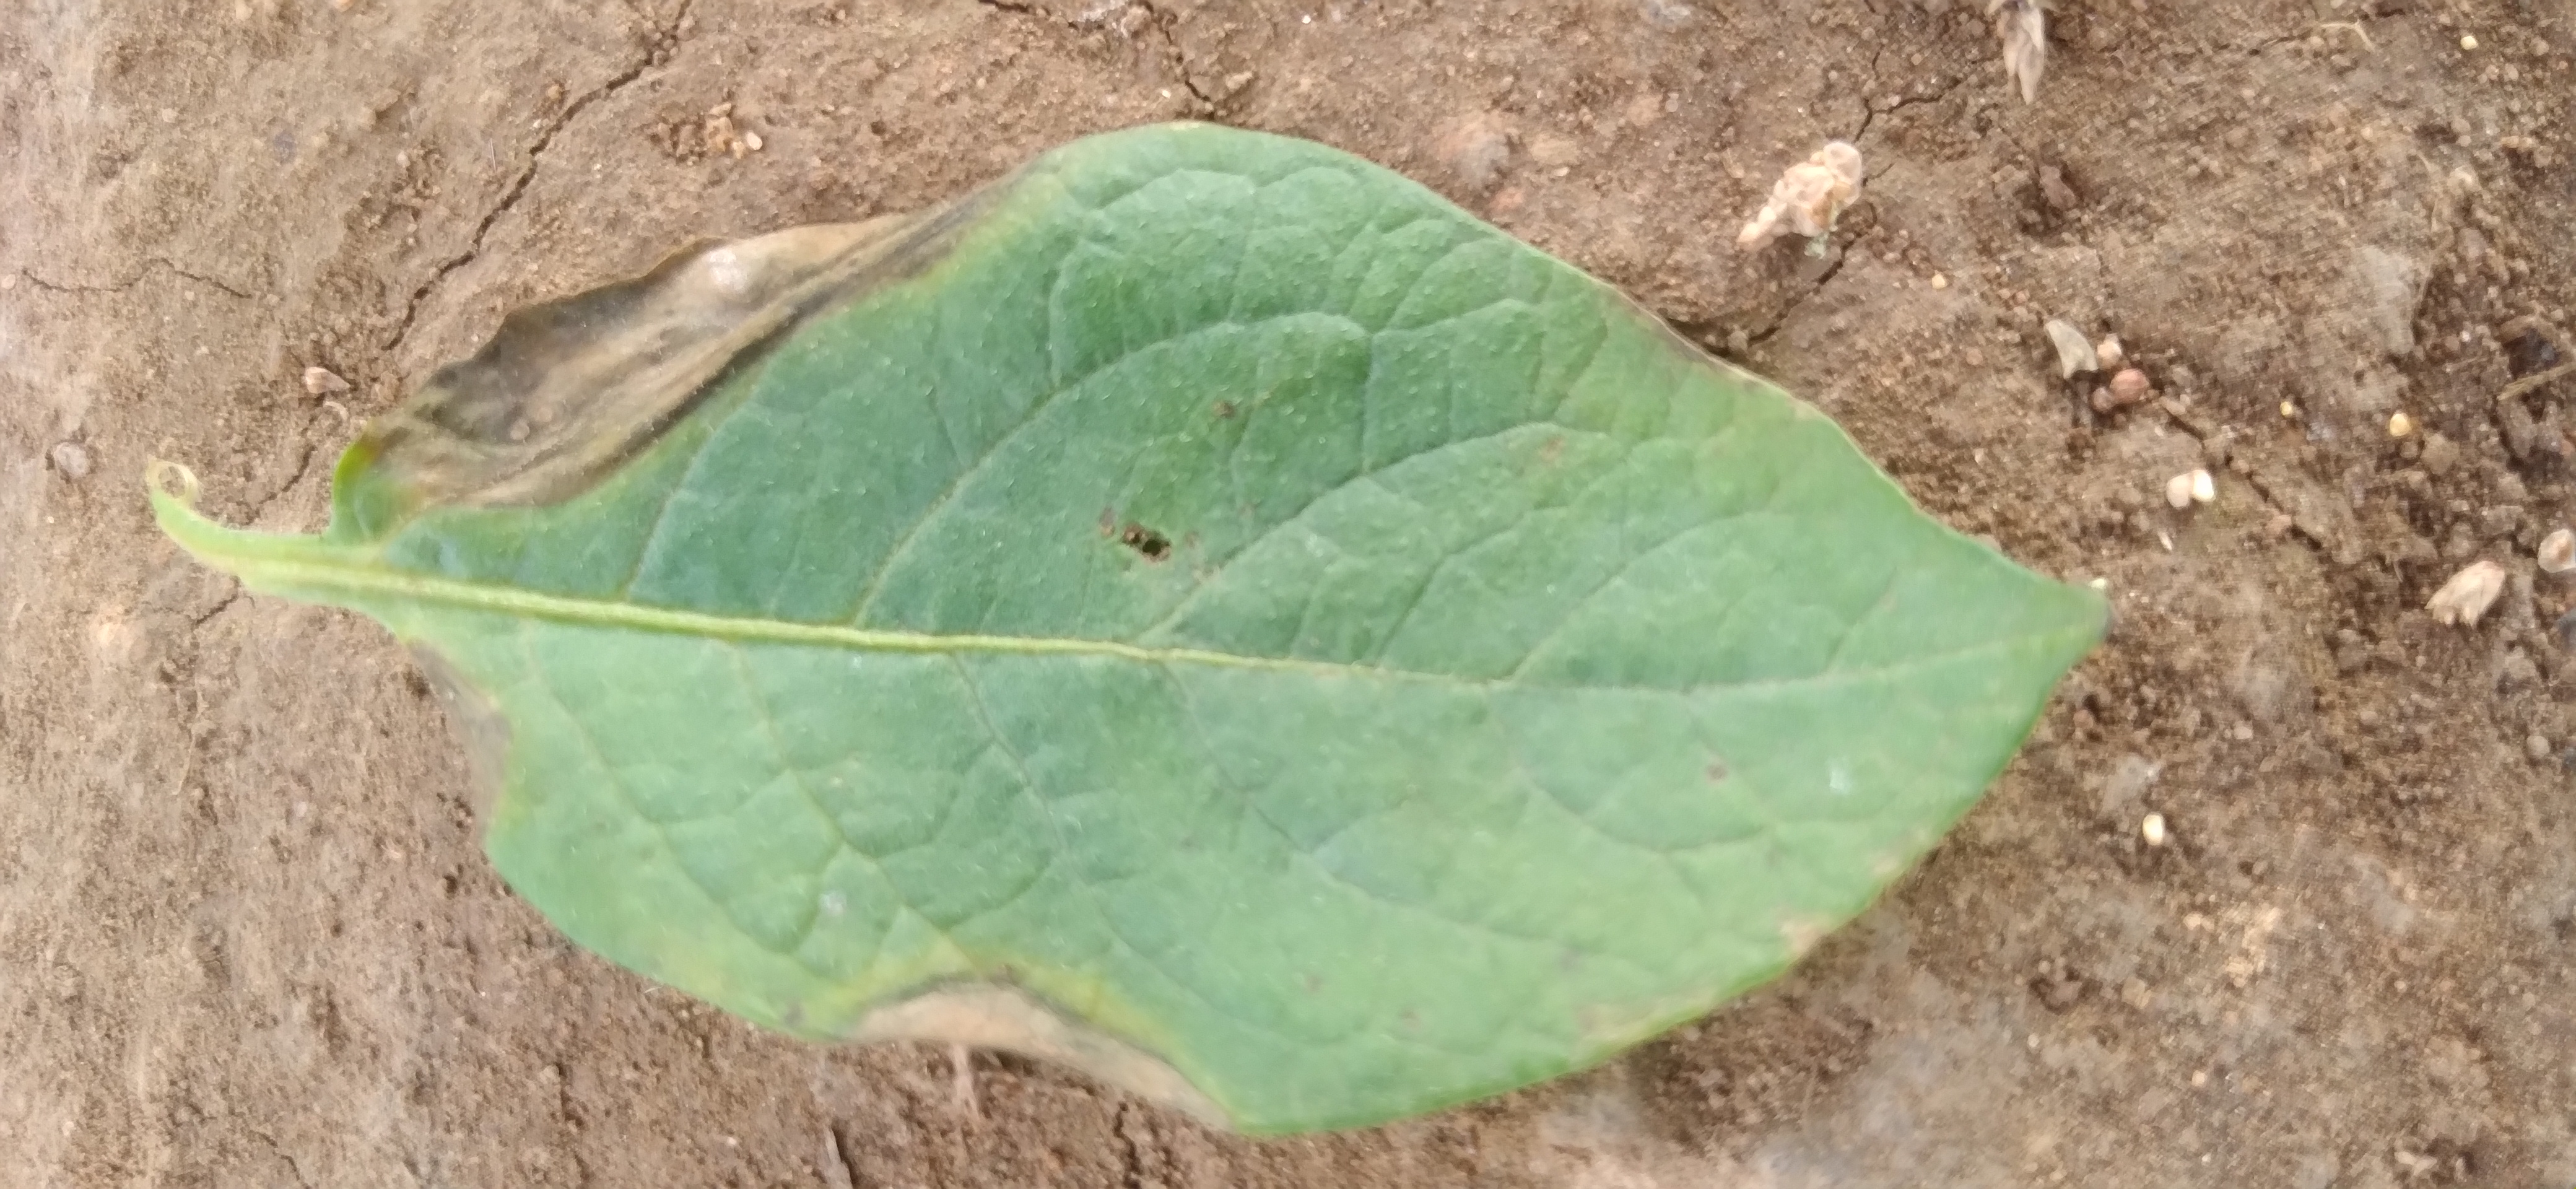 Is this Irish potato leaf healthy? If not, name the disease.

early blight
